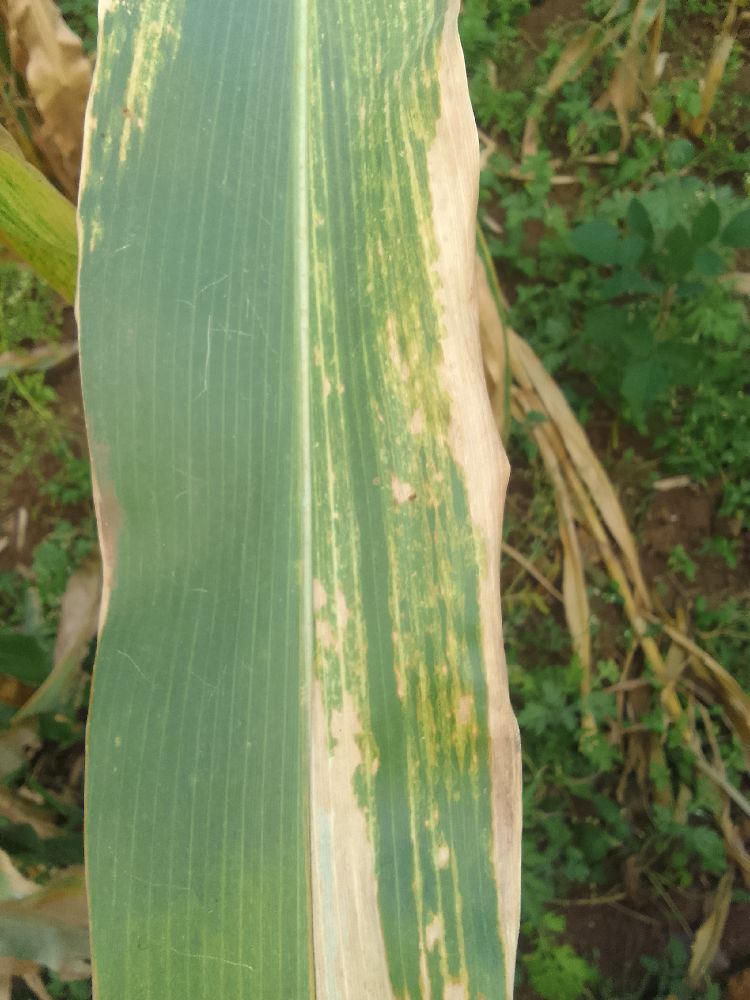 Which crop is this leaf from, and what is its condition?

maize, maize lethal necrosis
